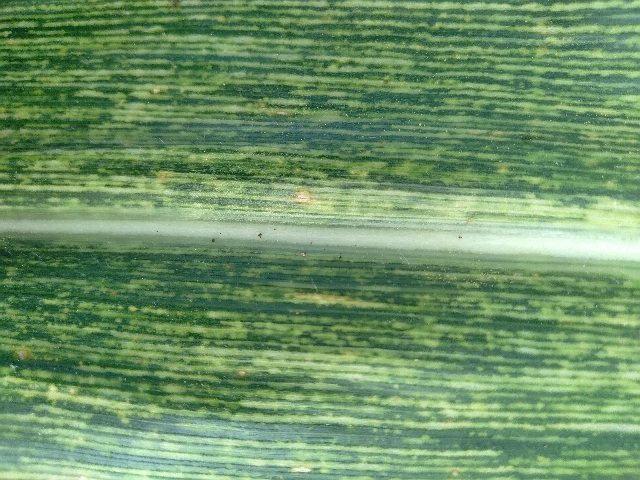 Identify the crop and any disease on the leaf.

maize, maize streak virus
